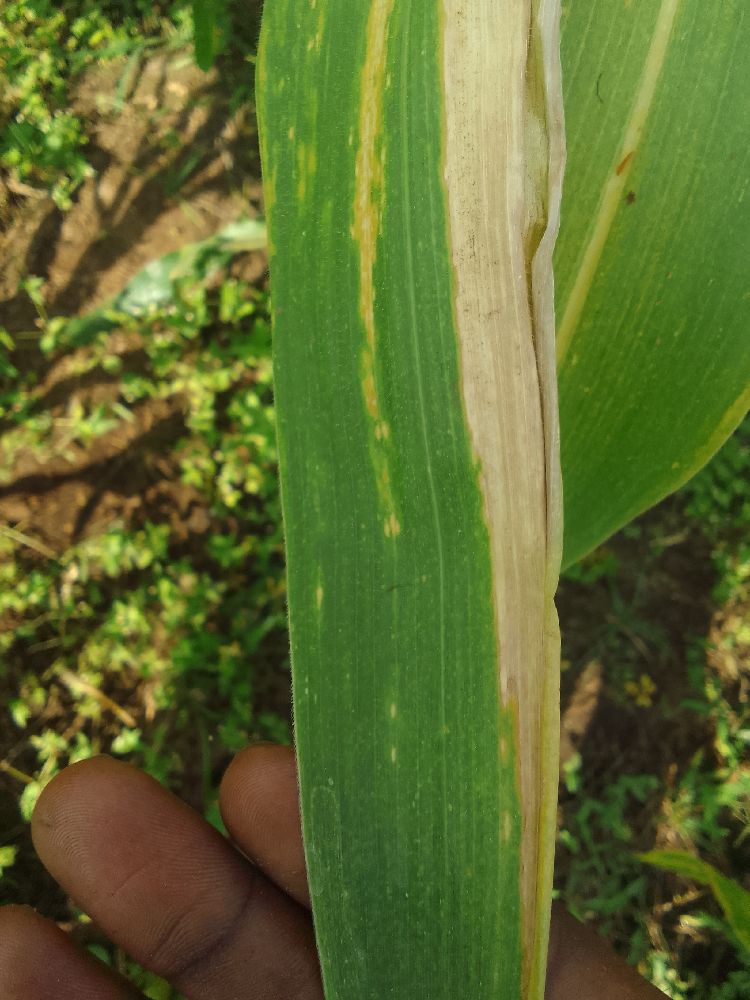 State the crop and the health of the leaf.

maize, maize lethal necrosis
